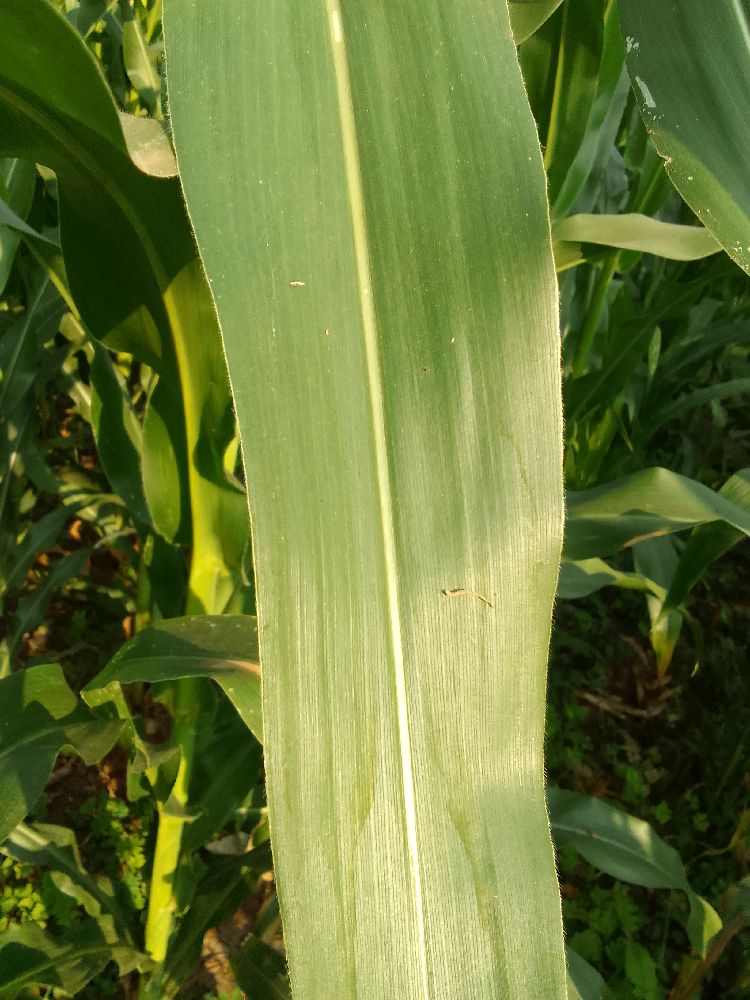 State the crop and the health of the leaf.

maize, healthy
